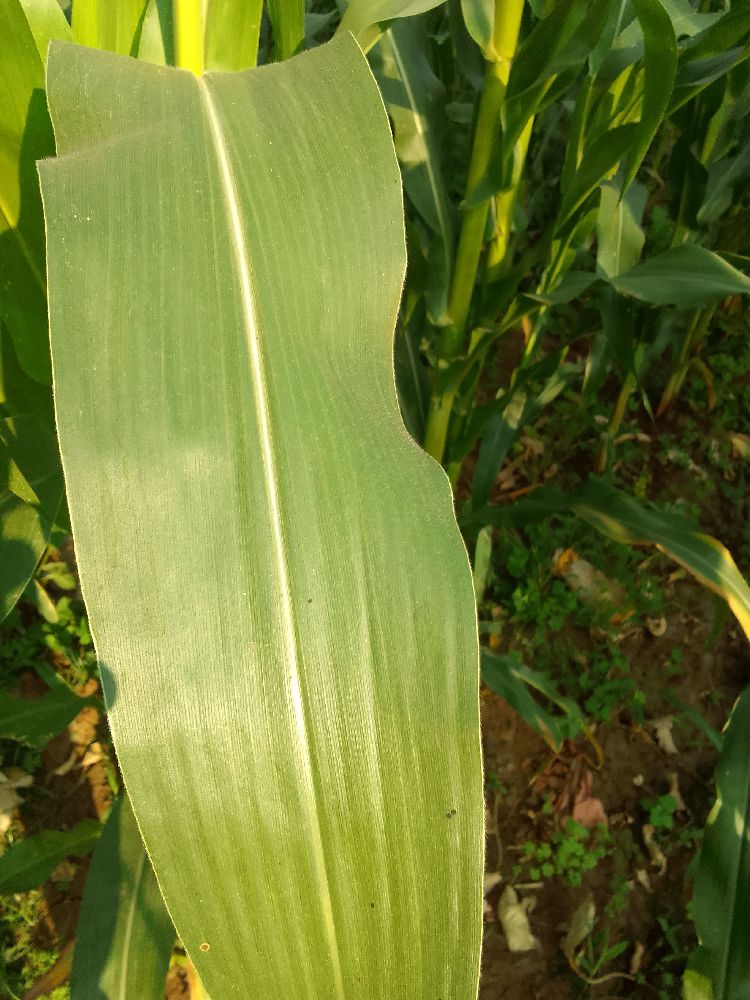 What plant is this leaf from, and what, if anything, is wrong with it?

maize, healthy
